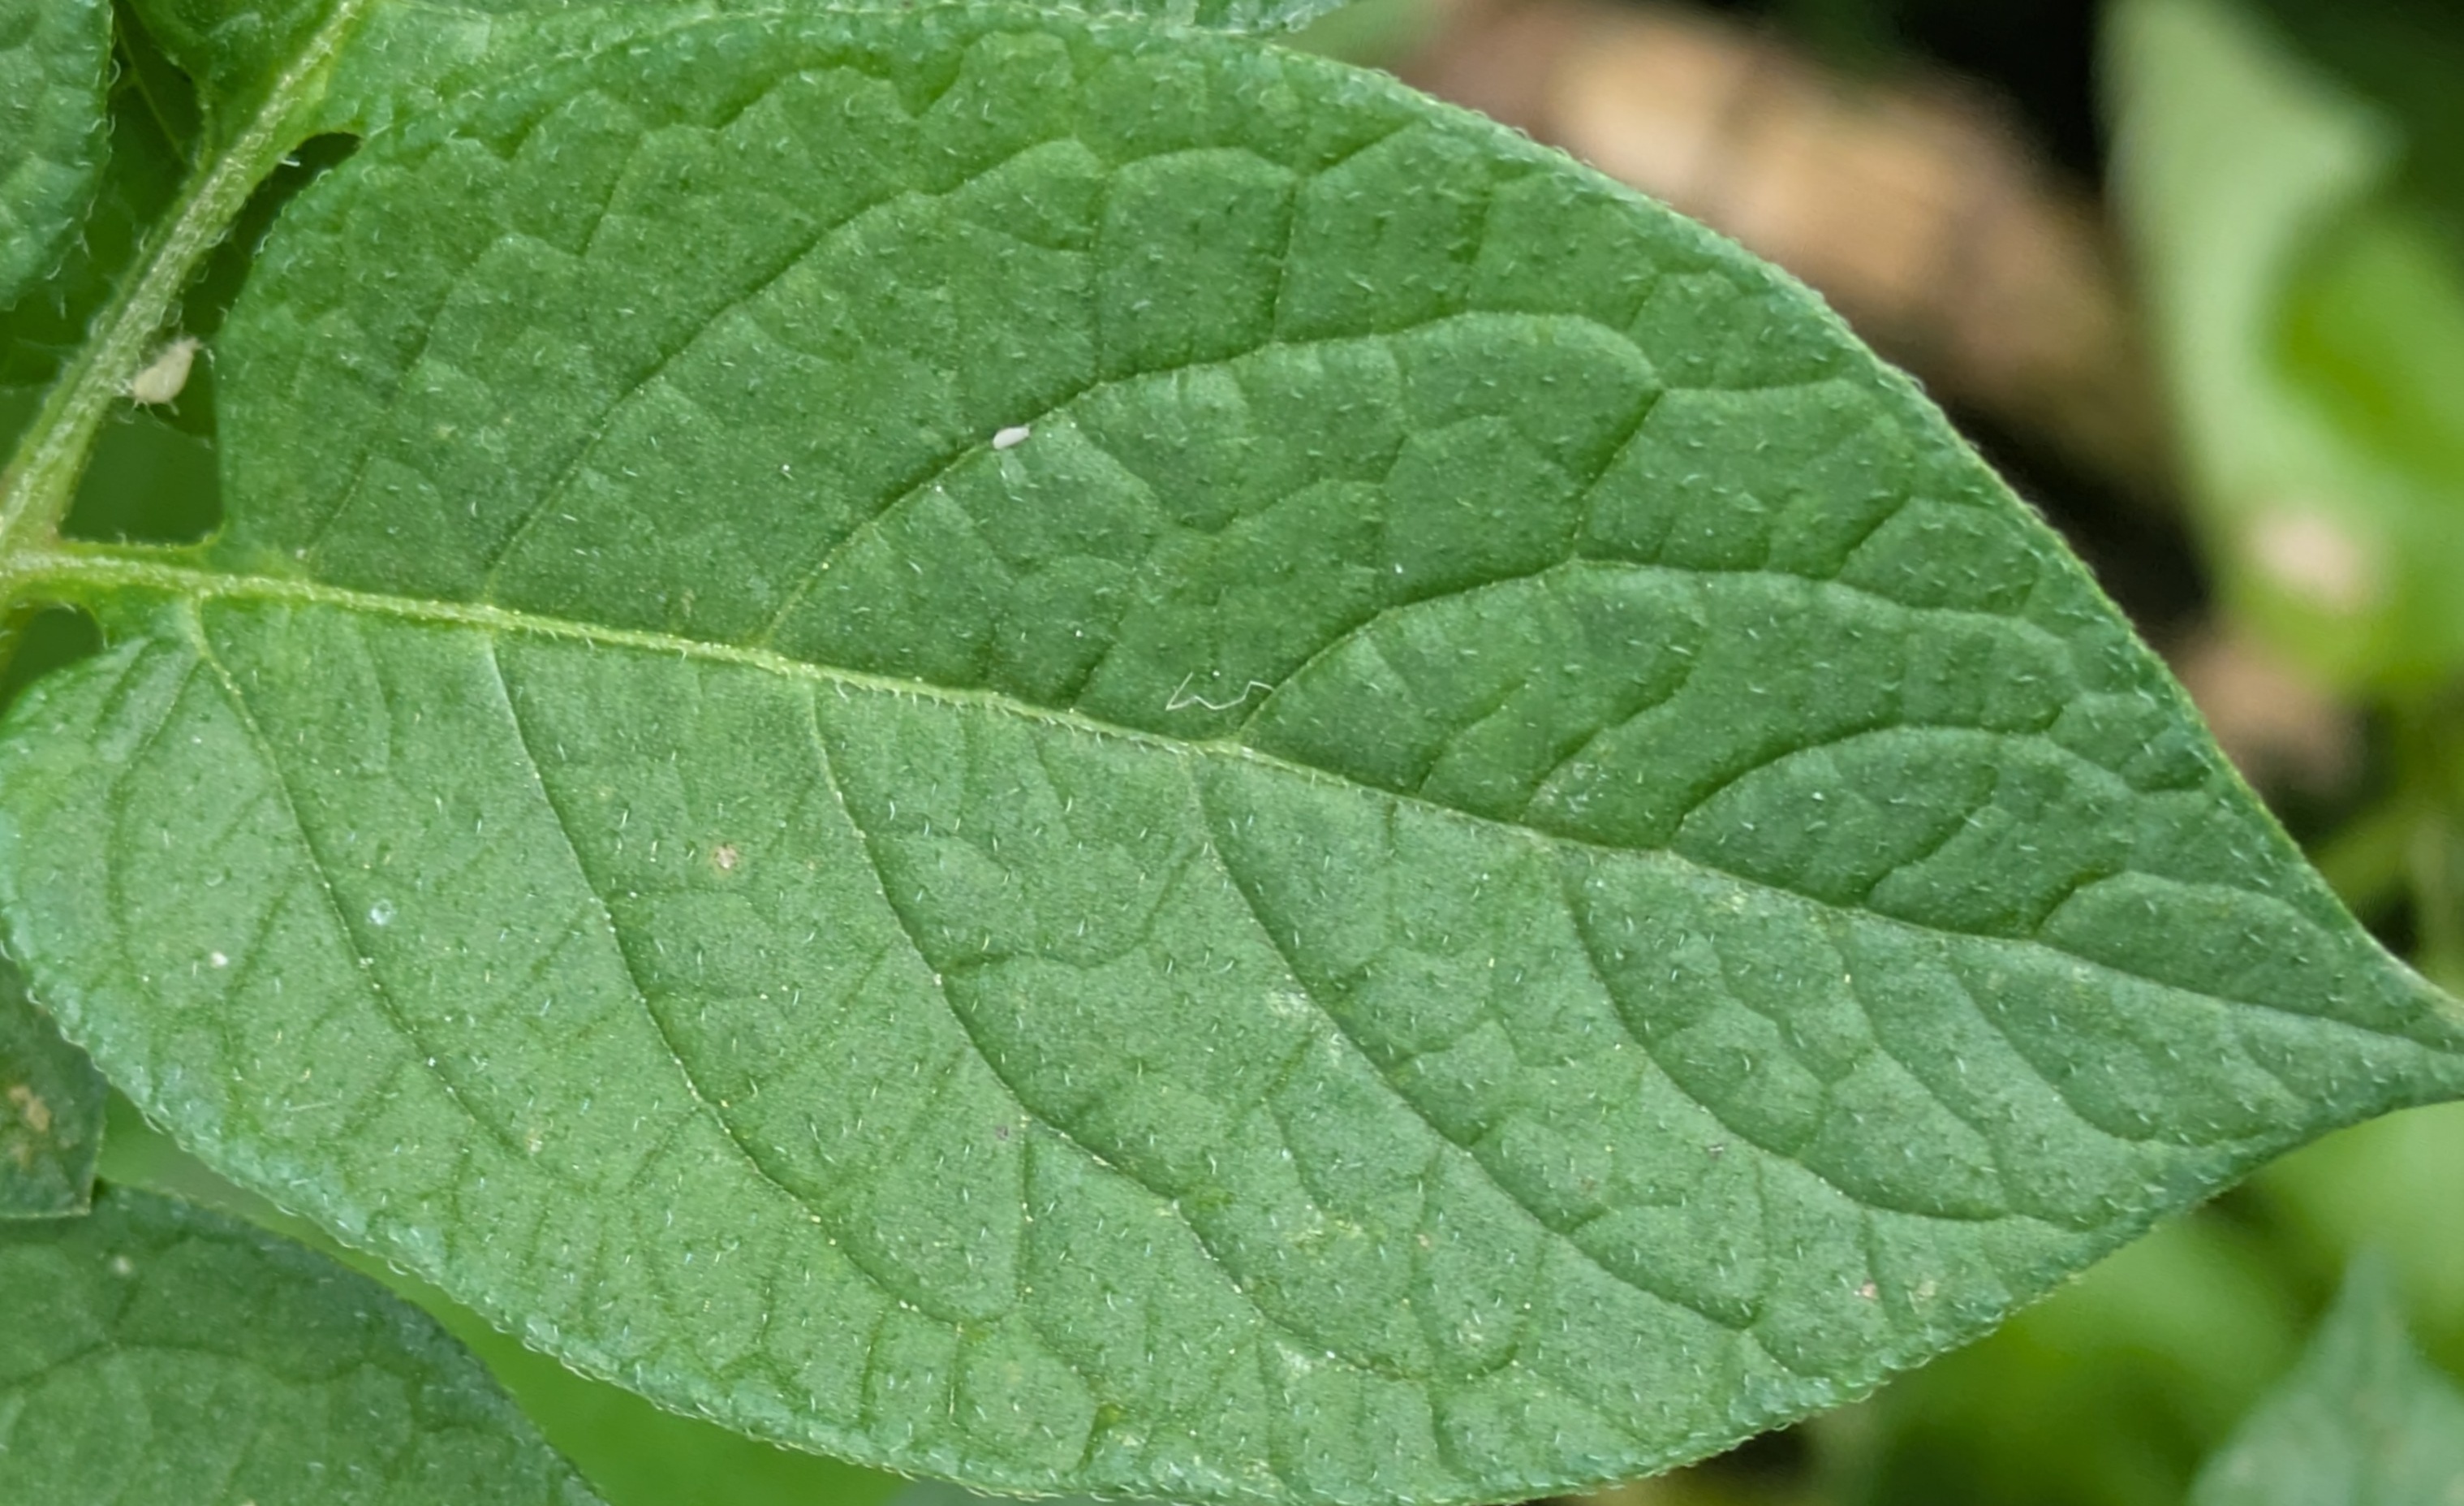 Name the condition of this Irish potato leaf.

healthy
